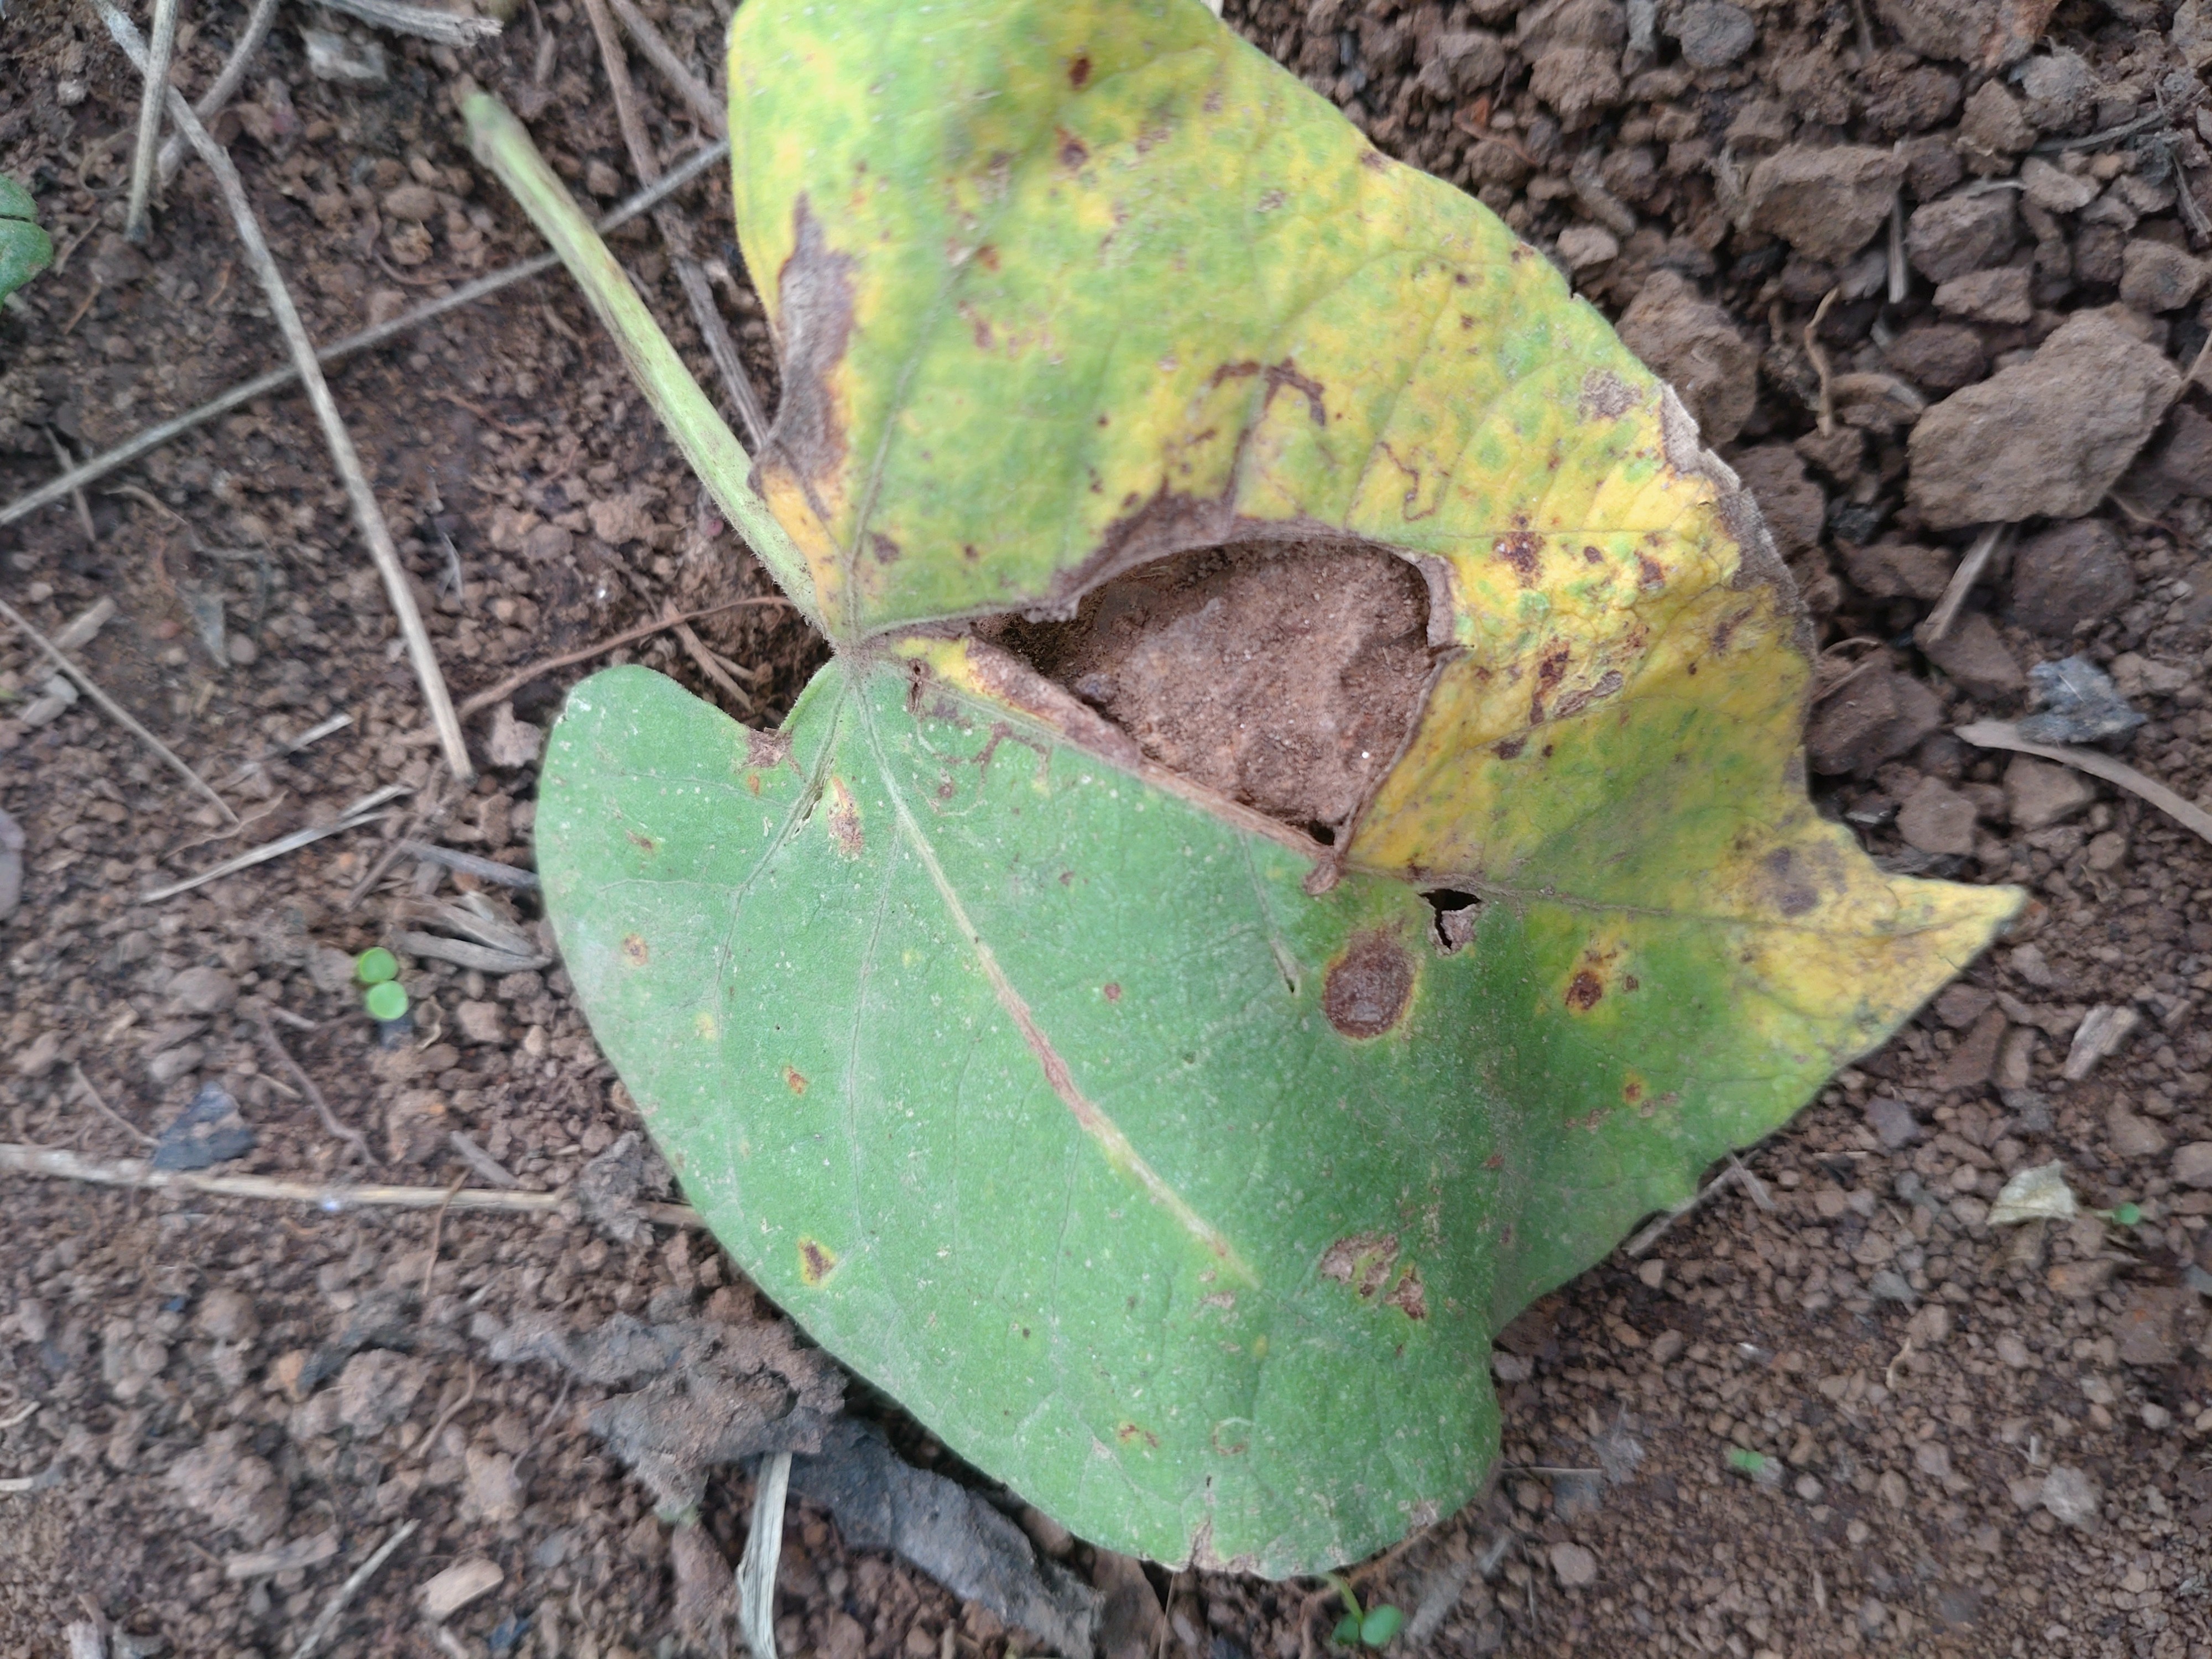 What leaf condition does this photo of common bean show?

rust
